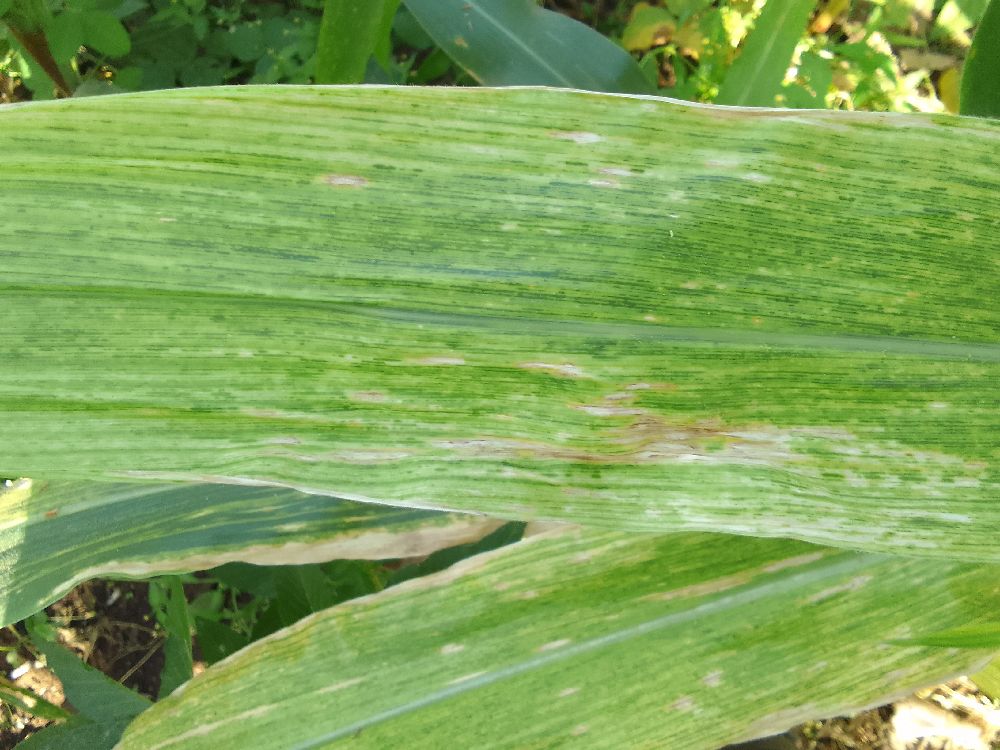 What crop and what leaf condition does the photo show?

maize, maize lethal necrosis
